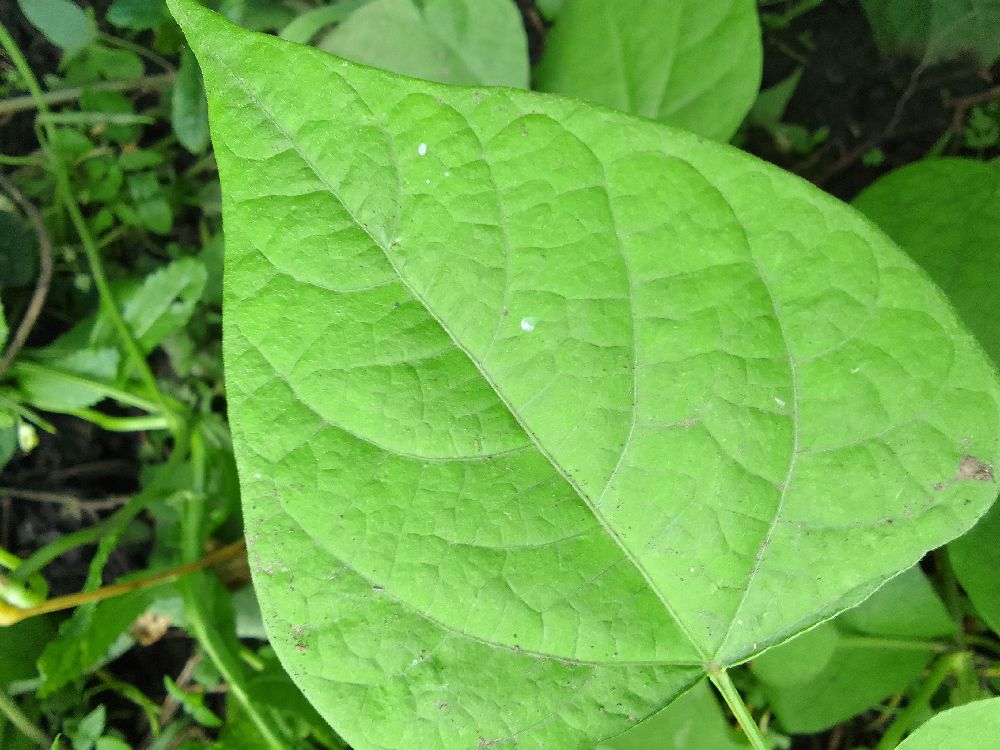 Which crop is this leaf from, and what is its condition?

common bean, healthy
